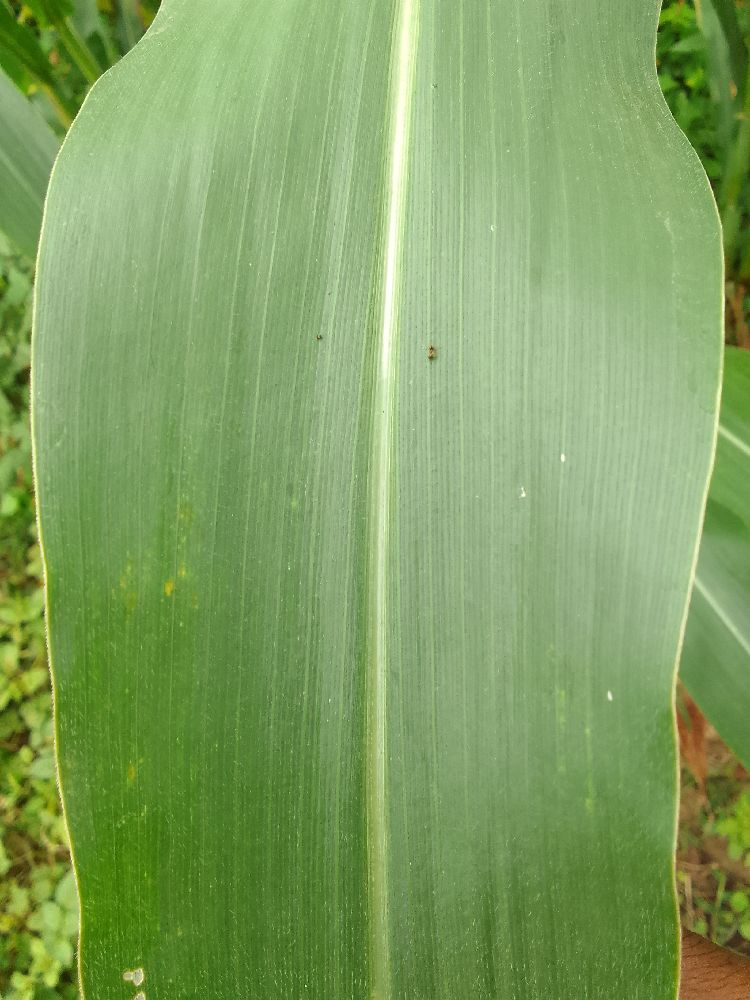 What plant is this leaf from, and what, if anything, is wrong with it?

maize, healthy
